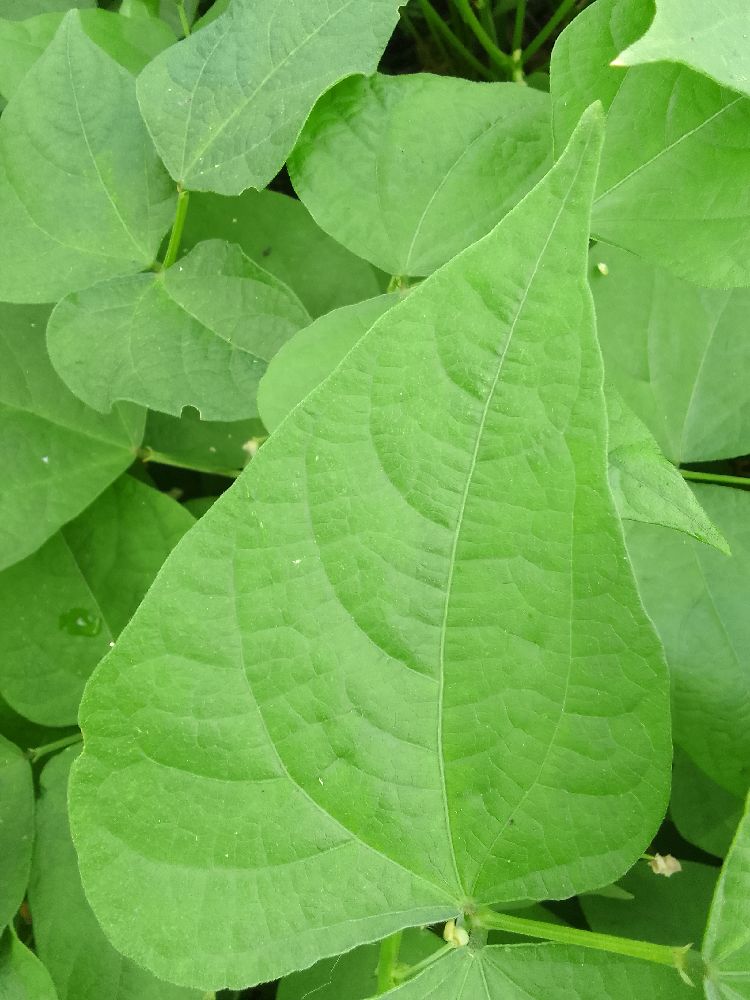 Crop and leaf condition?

common bean, healthy
